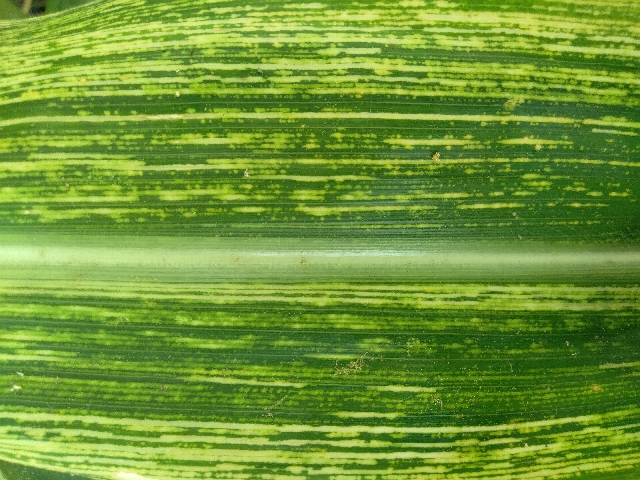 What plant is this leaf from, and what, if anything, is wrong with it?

maize, maize streak virus
